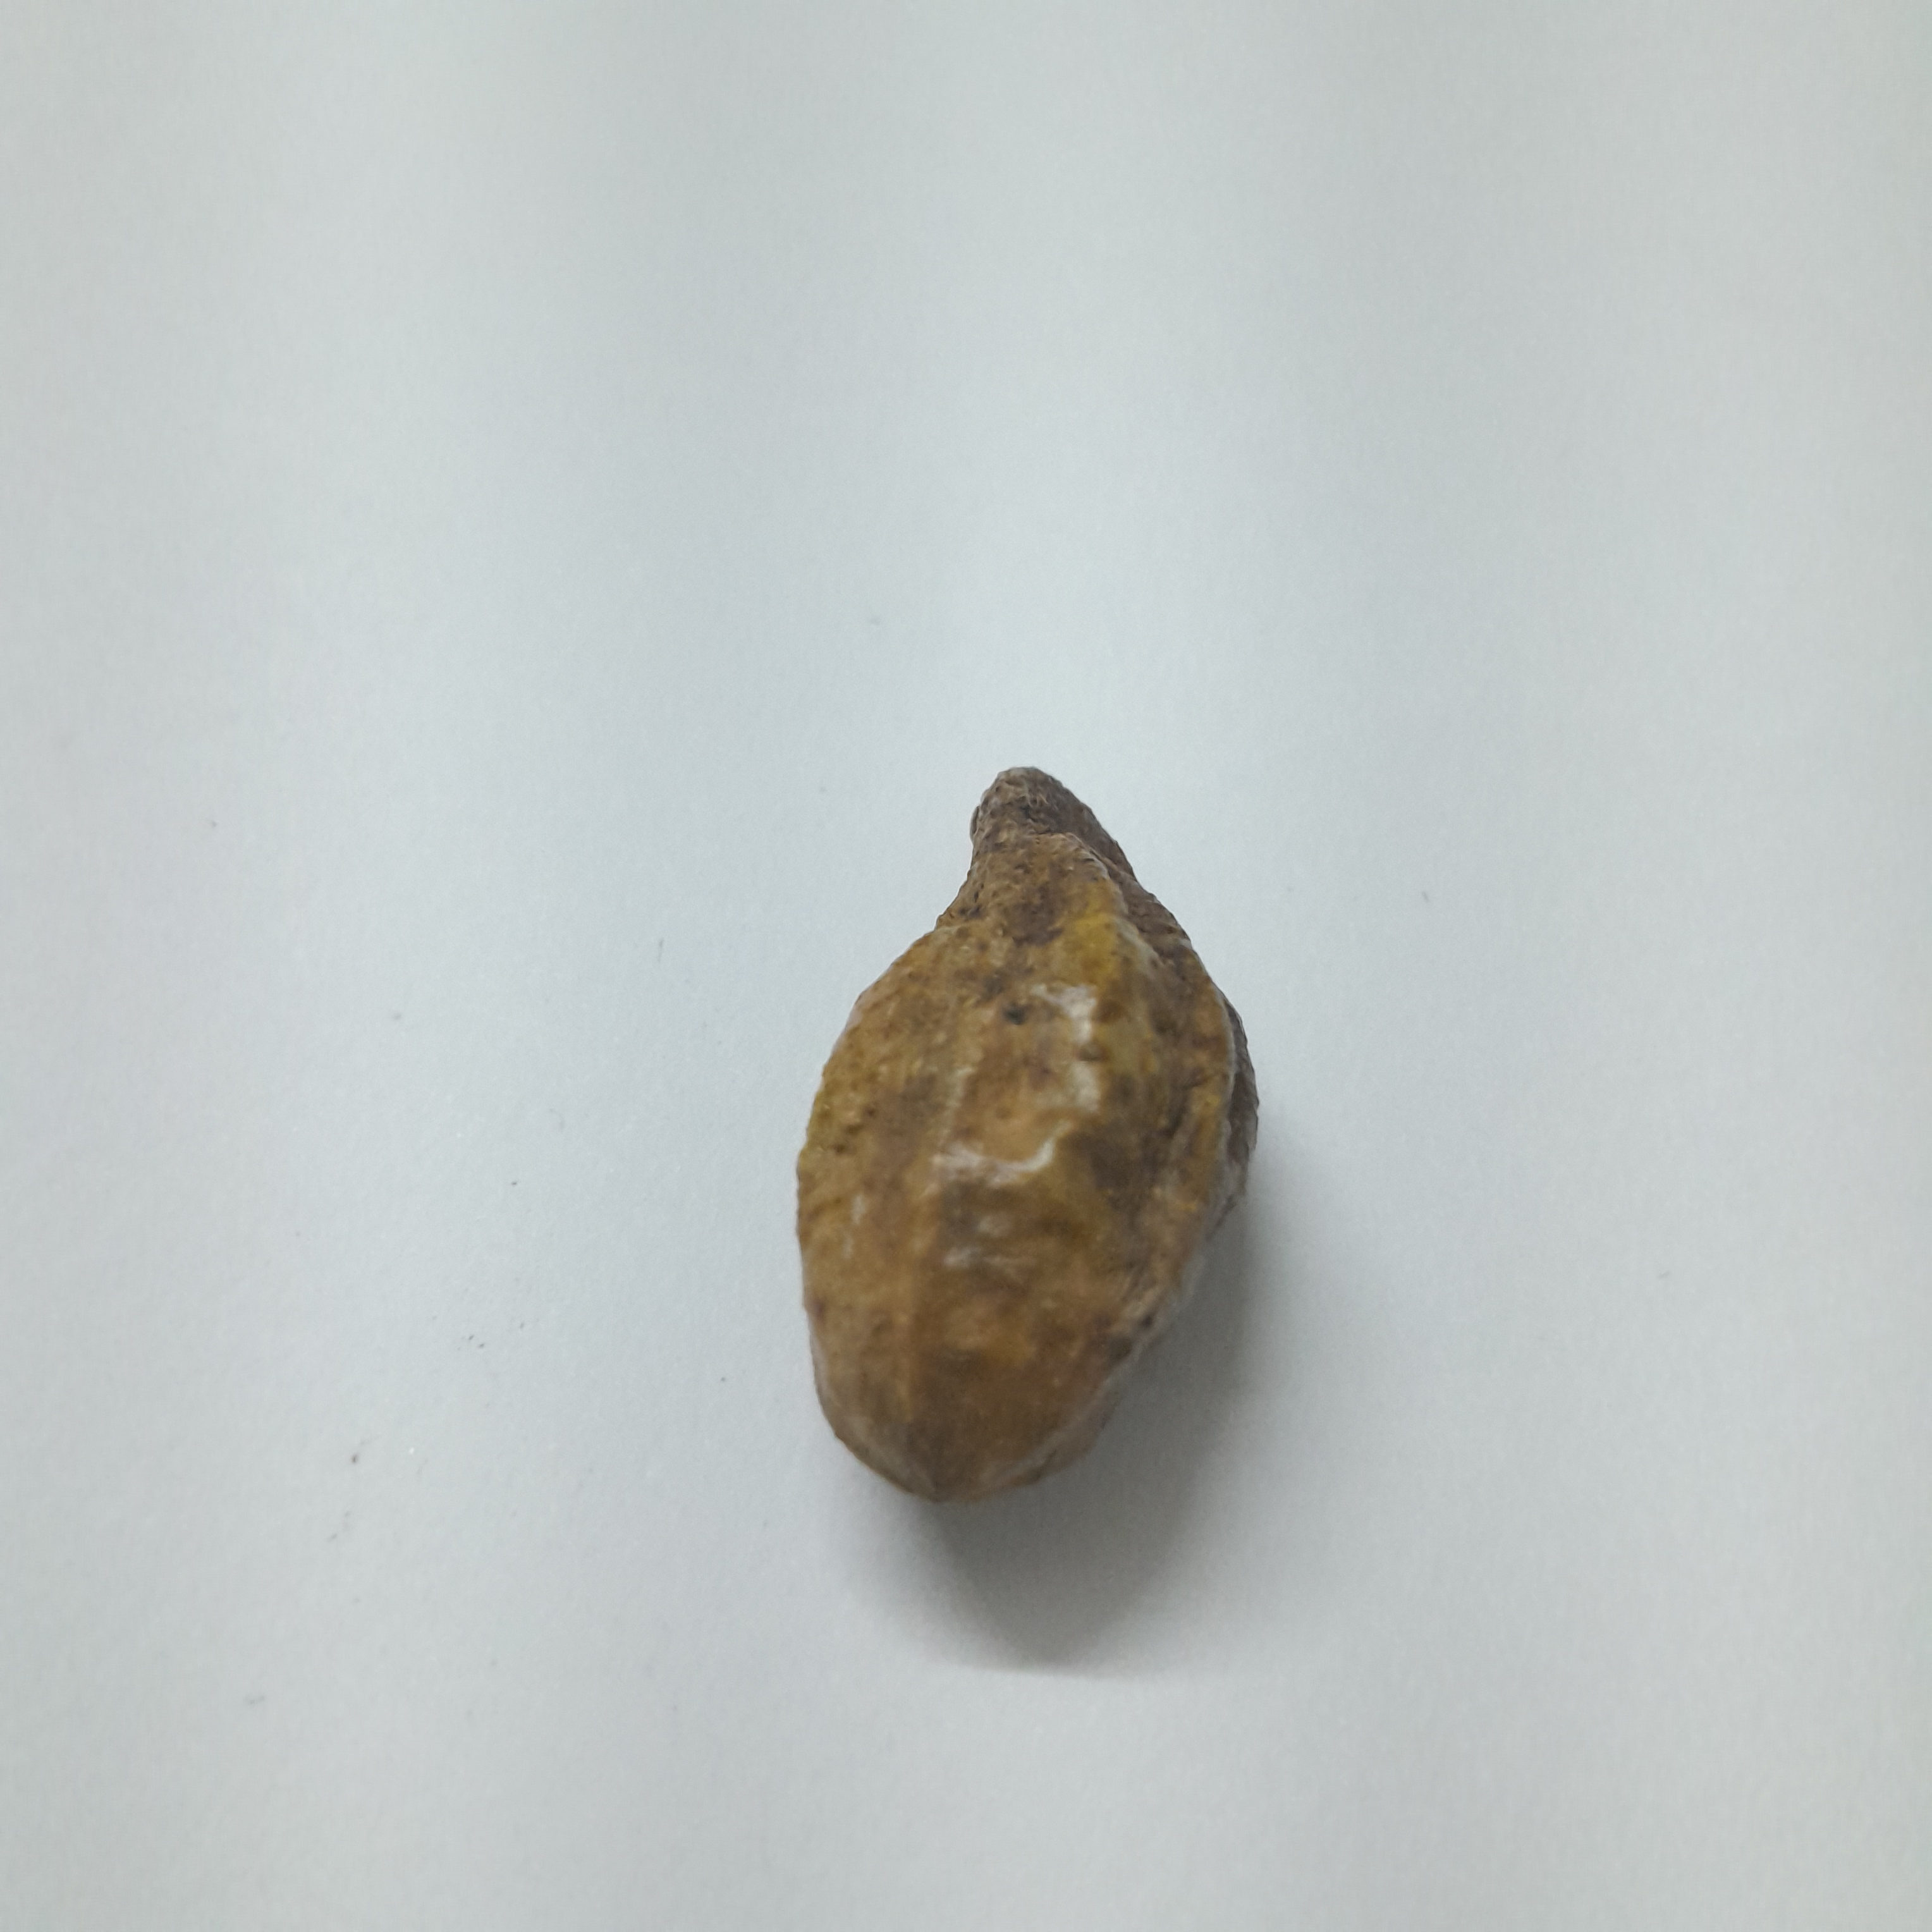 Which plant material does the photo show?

hirdaa
